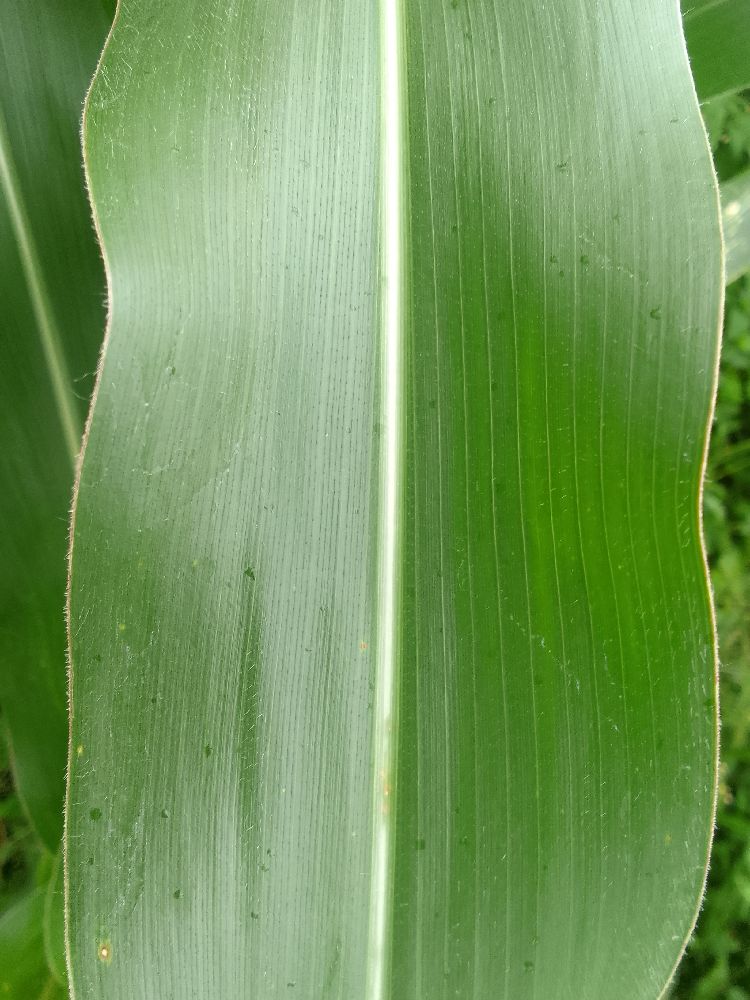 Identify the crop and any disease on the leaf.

maize, healthy
